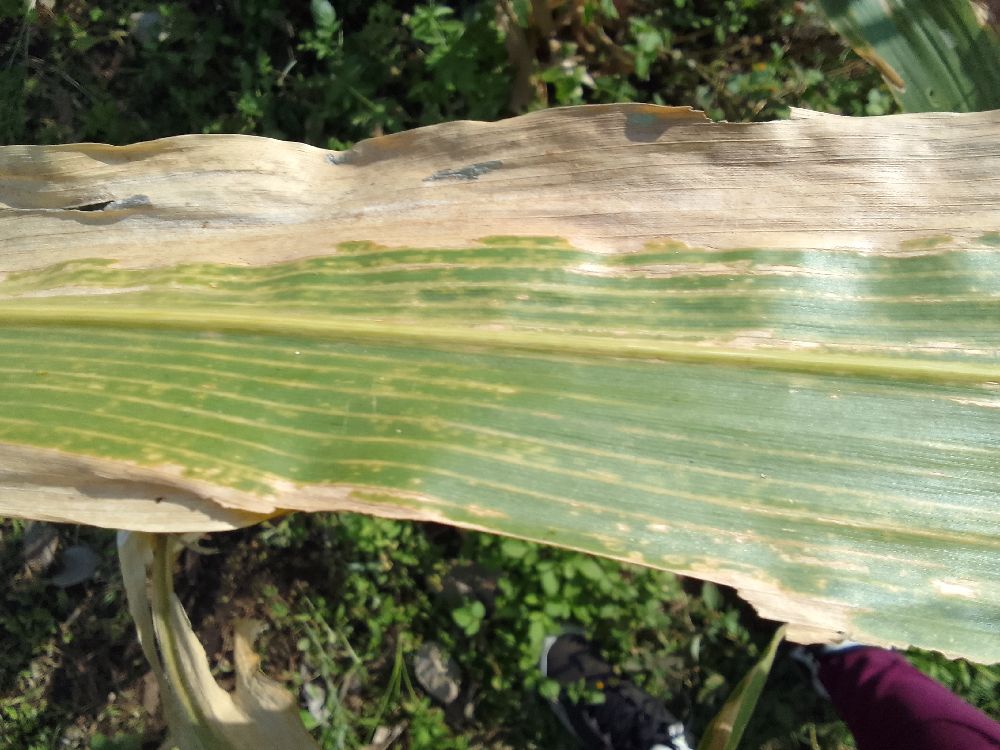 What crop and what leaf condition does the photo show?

maize, maize lethal necrosis
